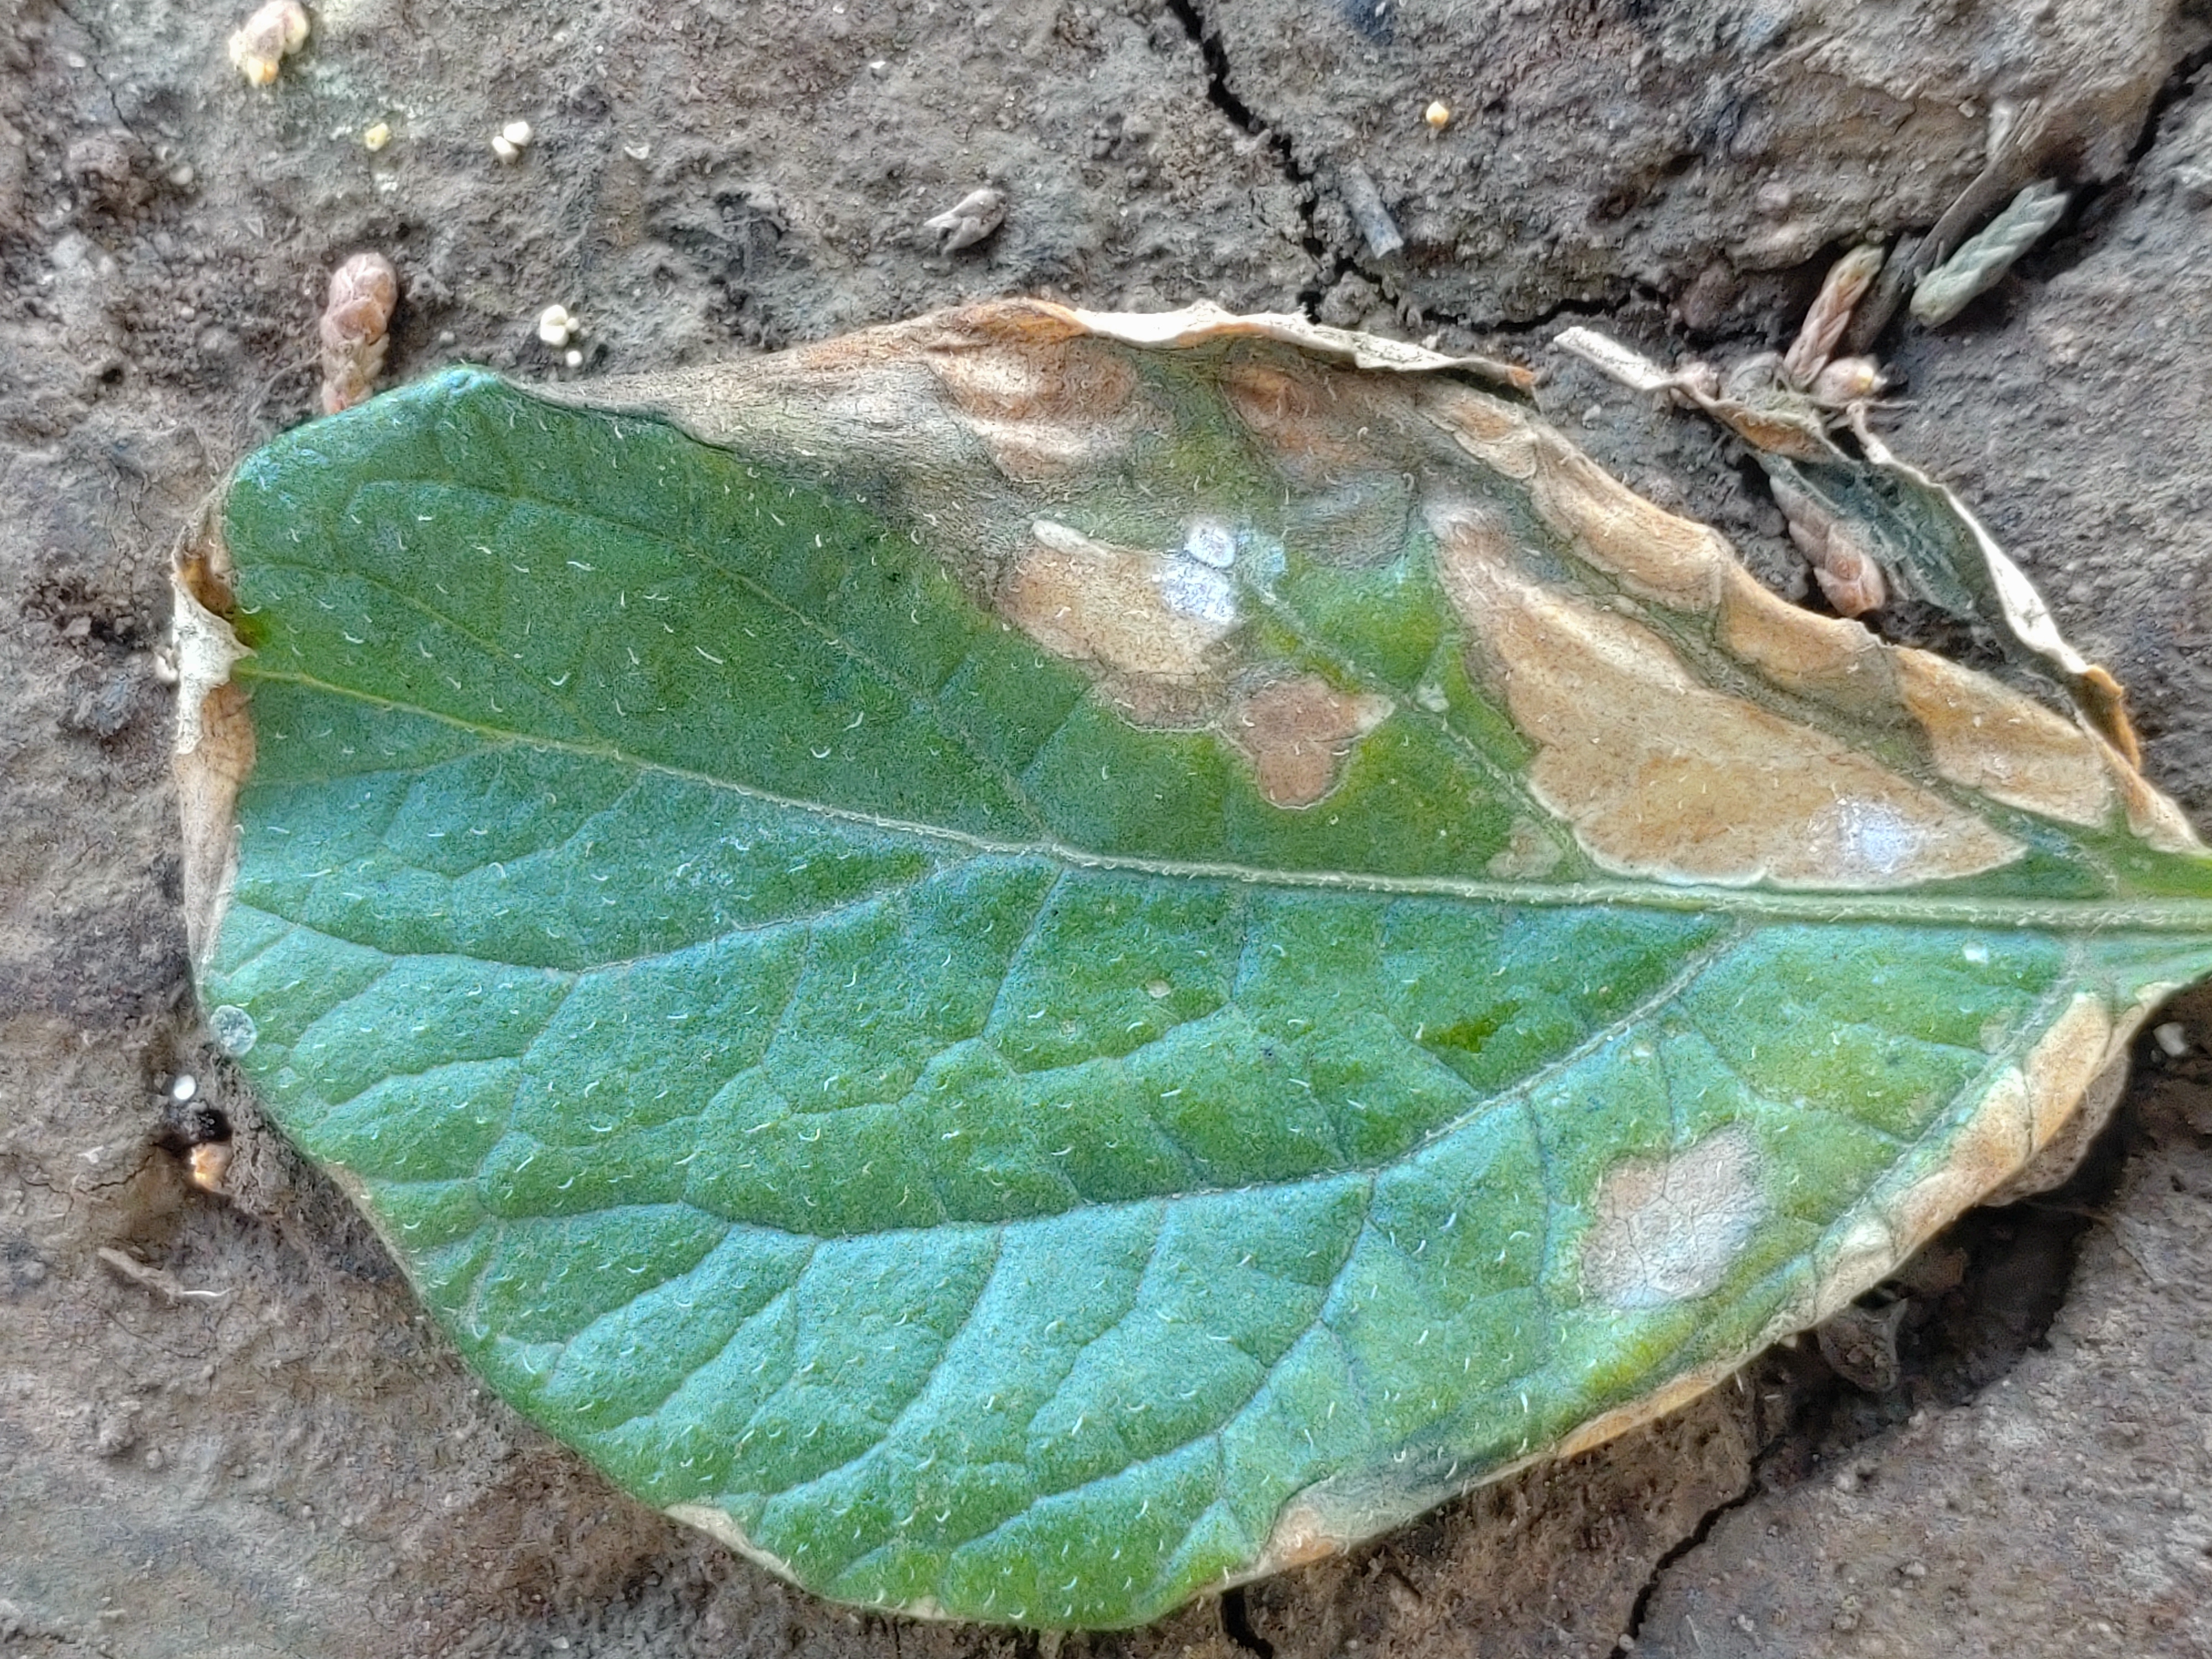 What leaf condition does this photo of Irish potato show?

early blight
